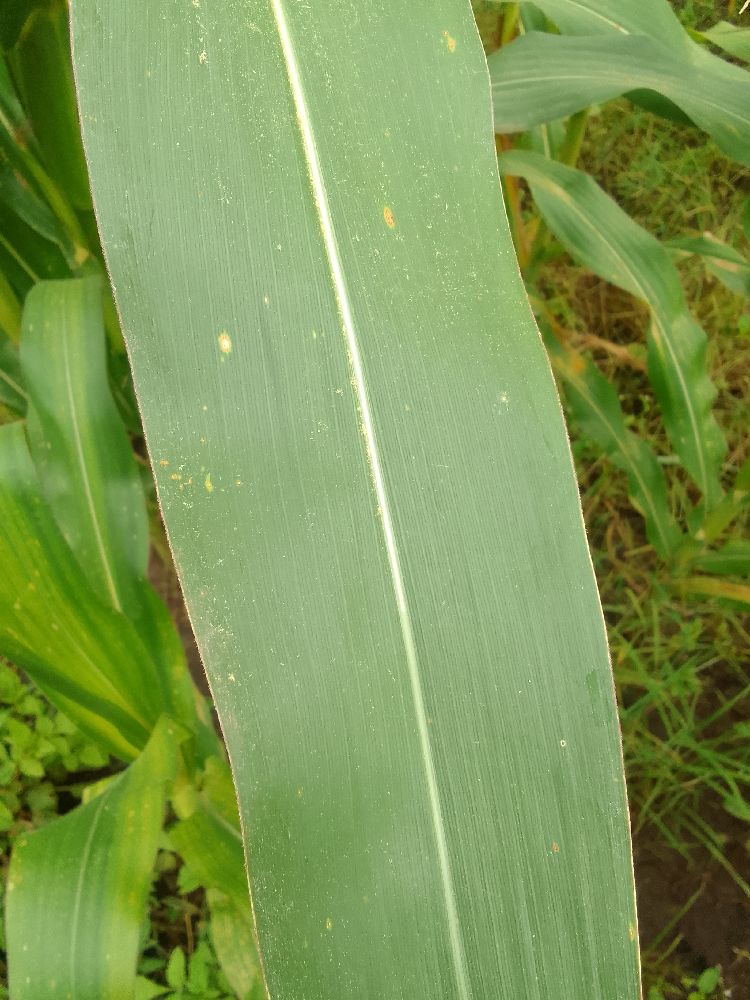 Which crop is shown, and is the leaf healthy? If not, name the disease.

maize, healthy
